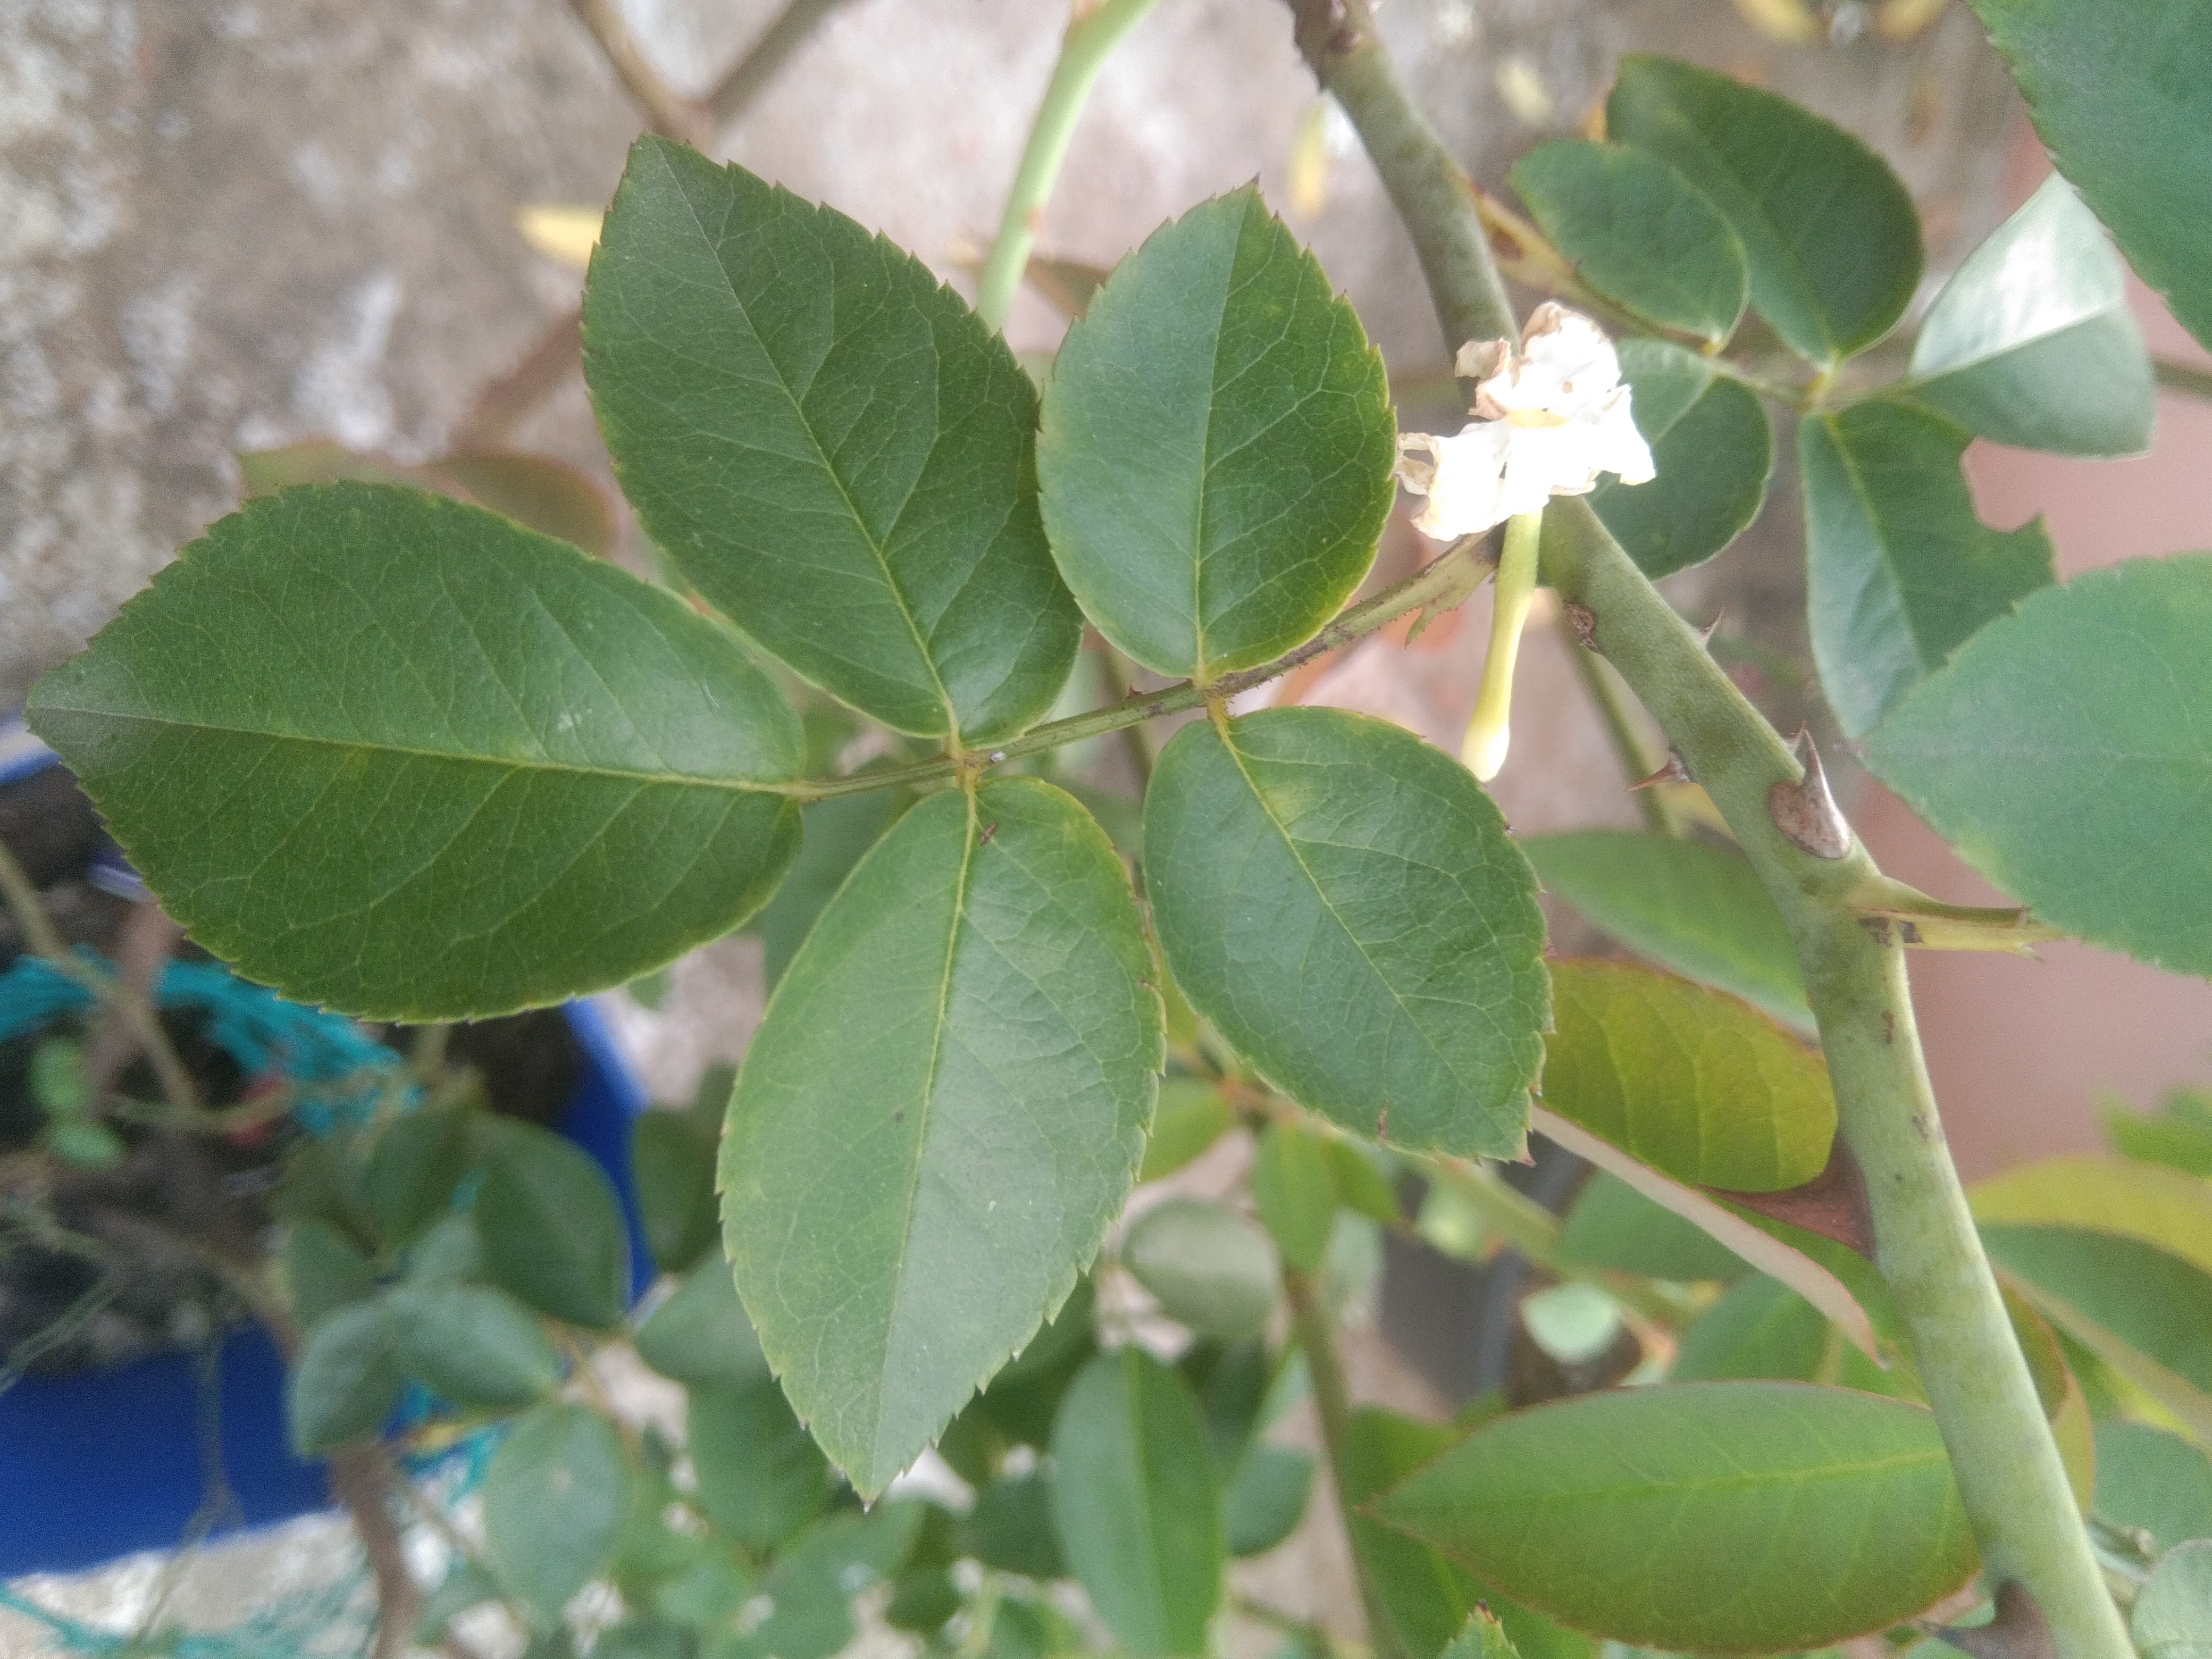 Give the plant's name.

rose
